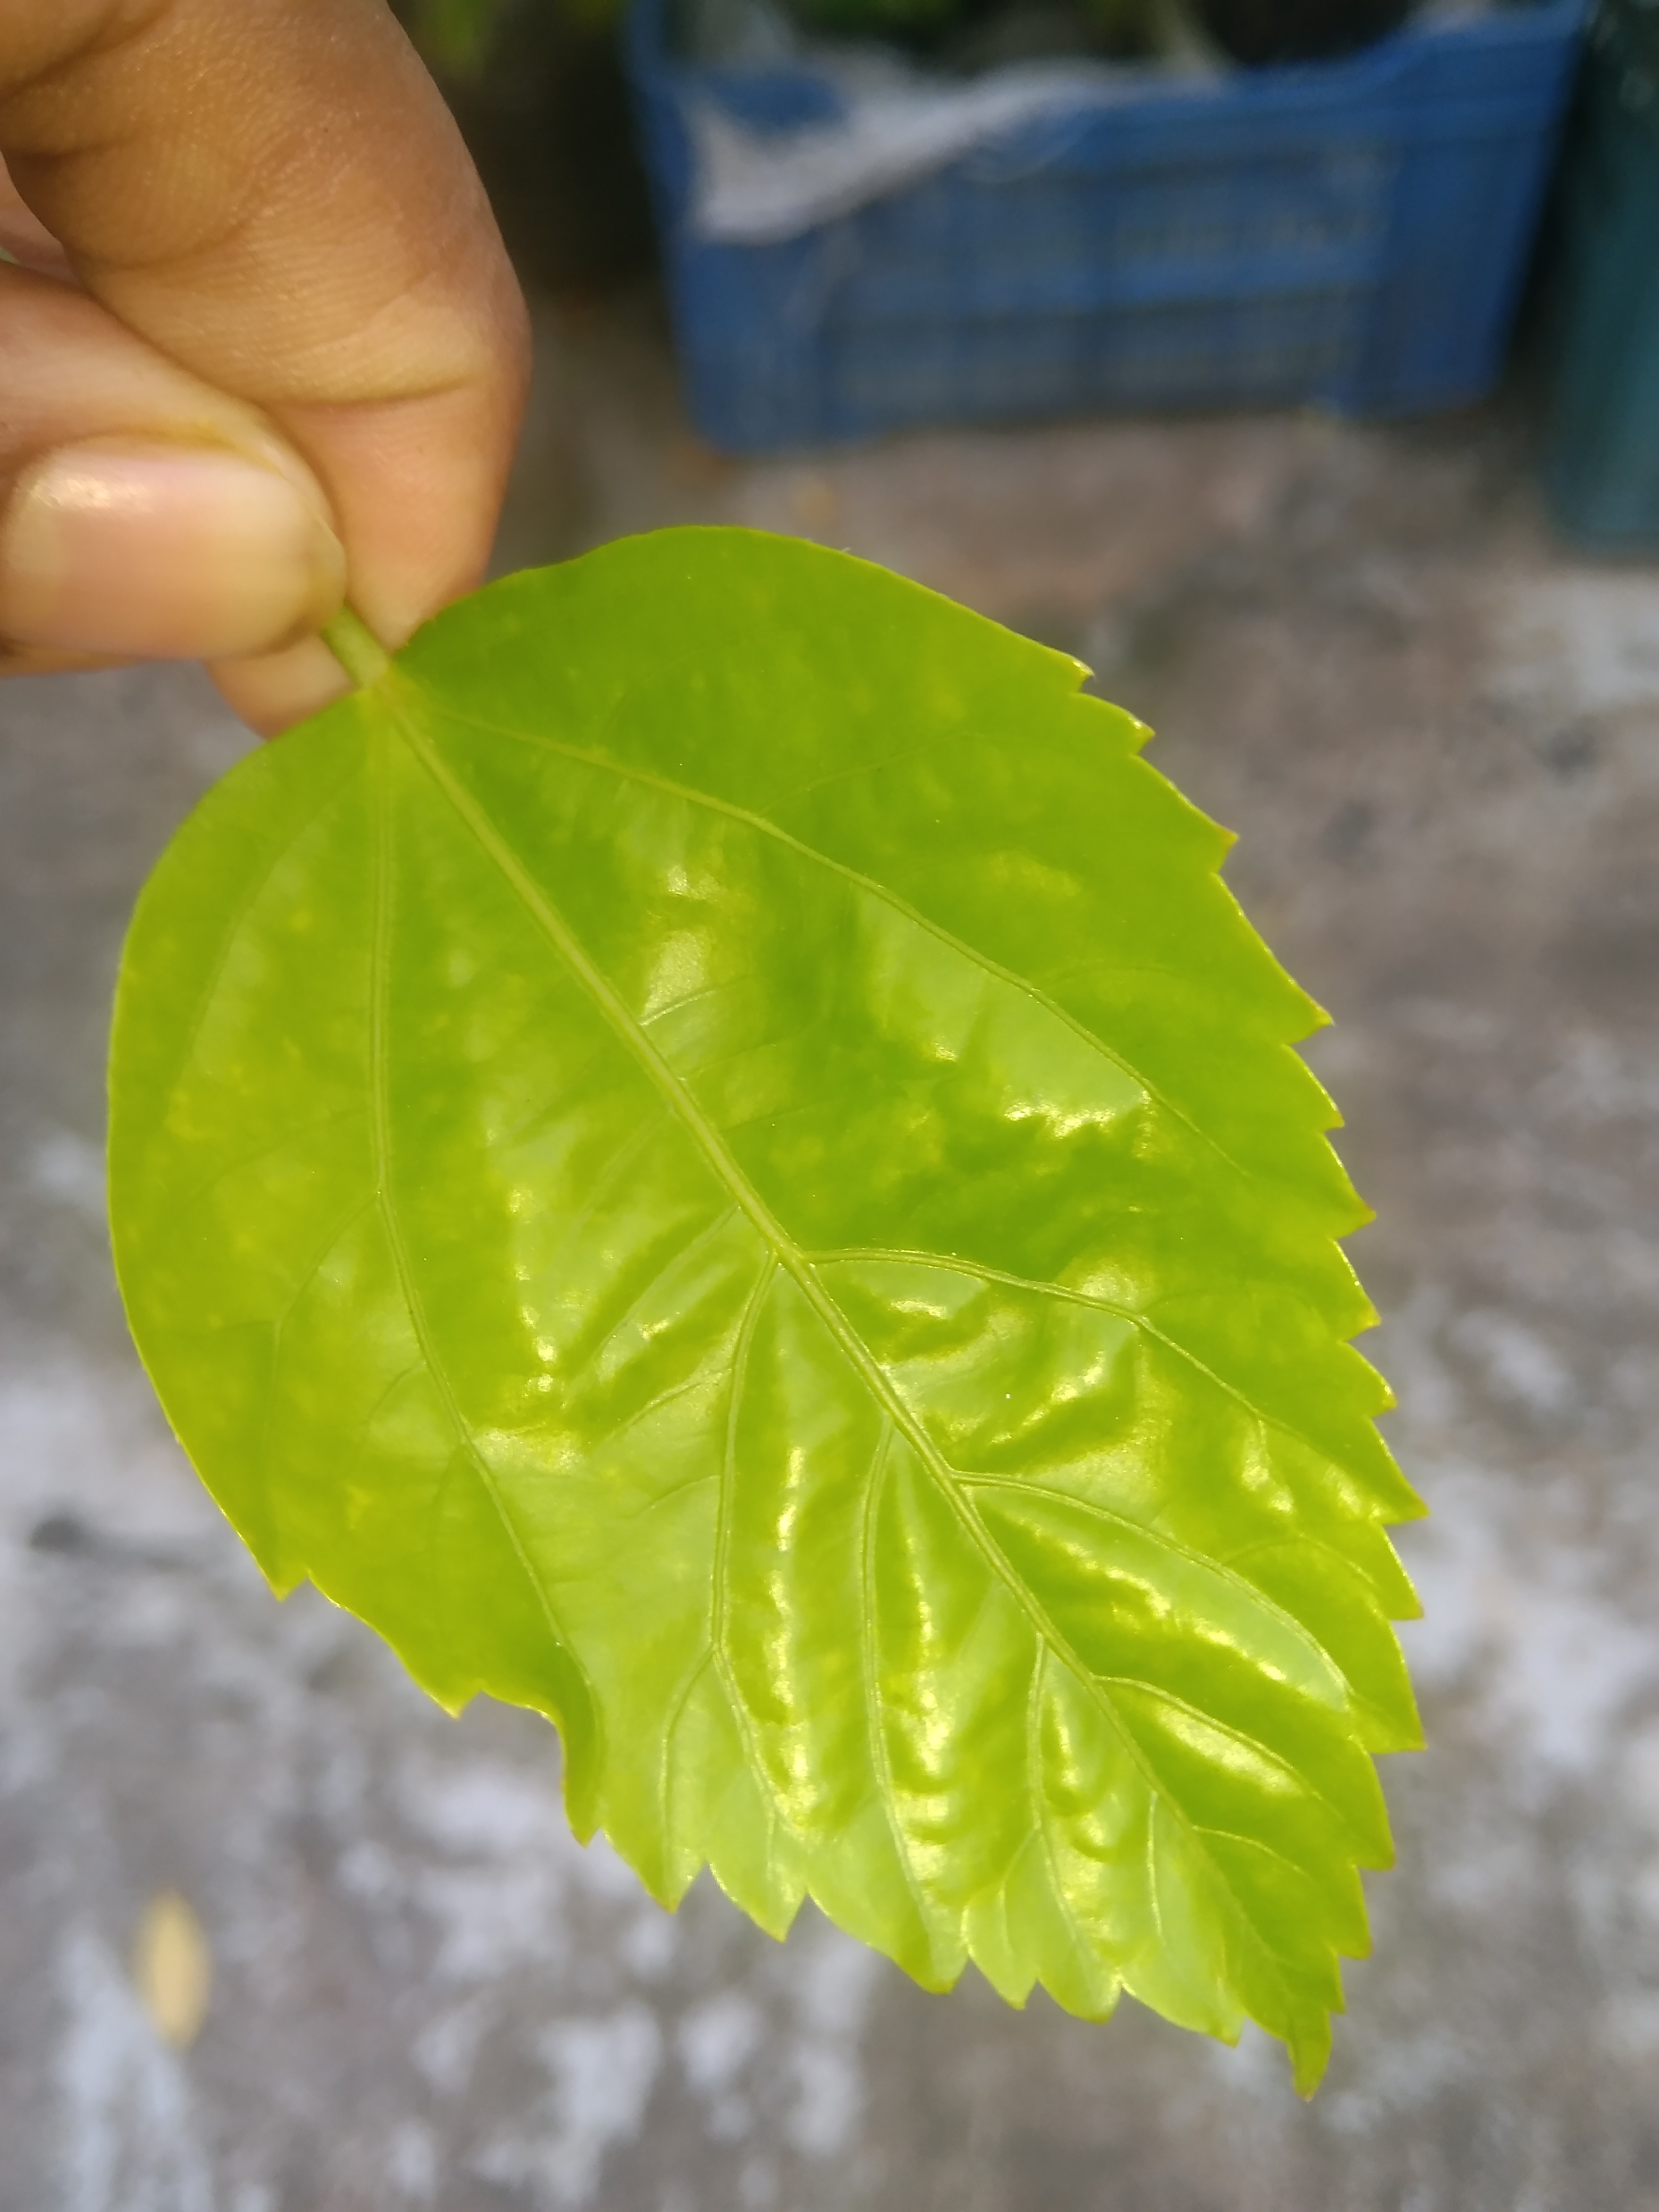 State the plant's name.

hibiscus
